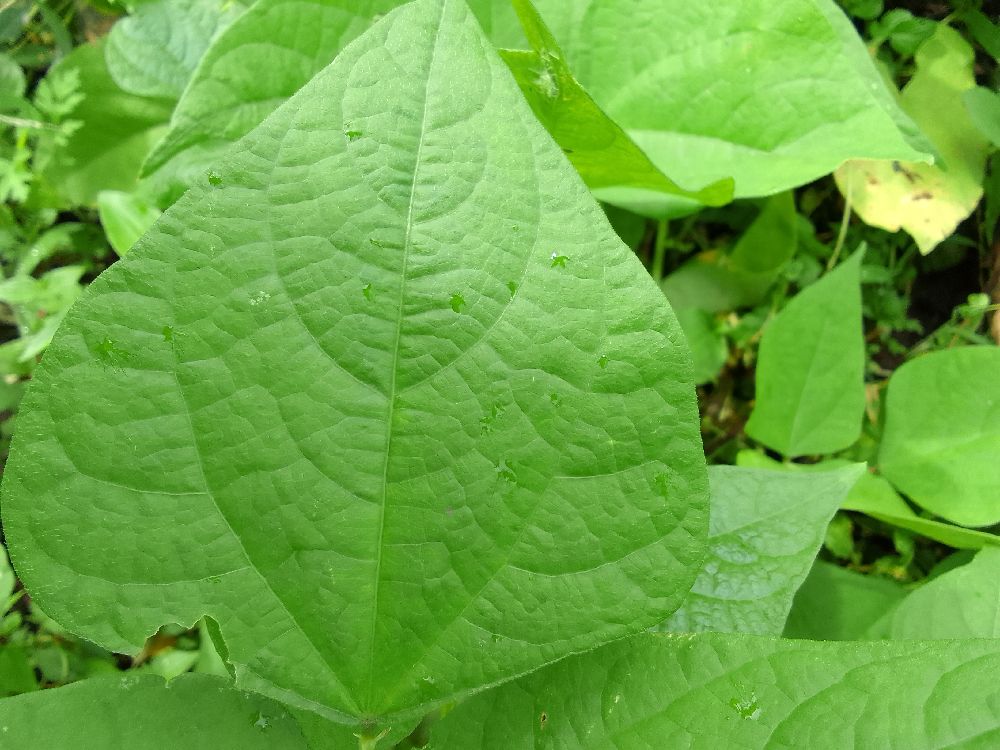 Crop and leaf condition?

common bean, healthy
